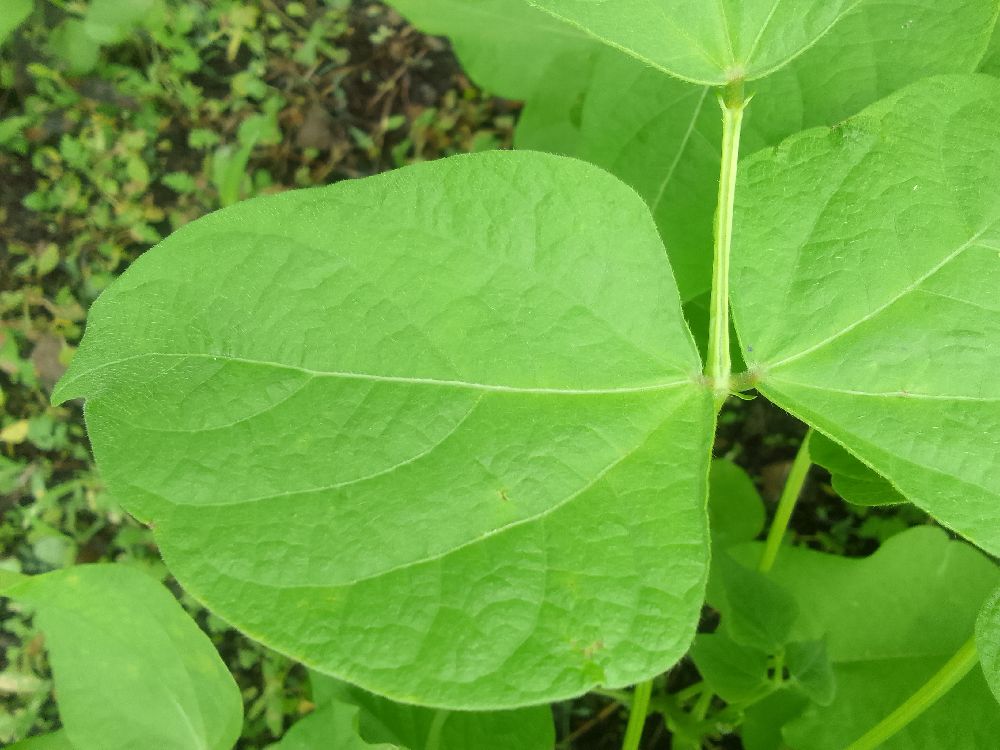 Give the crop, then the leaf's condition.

common bean, healthy
